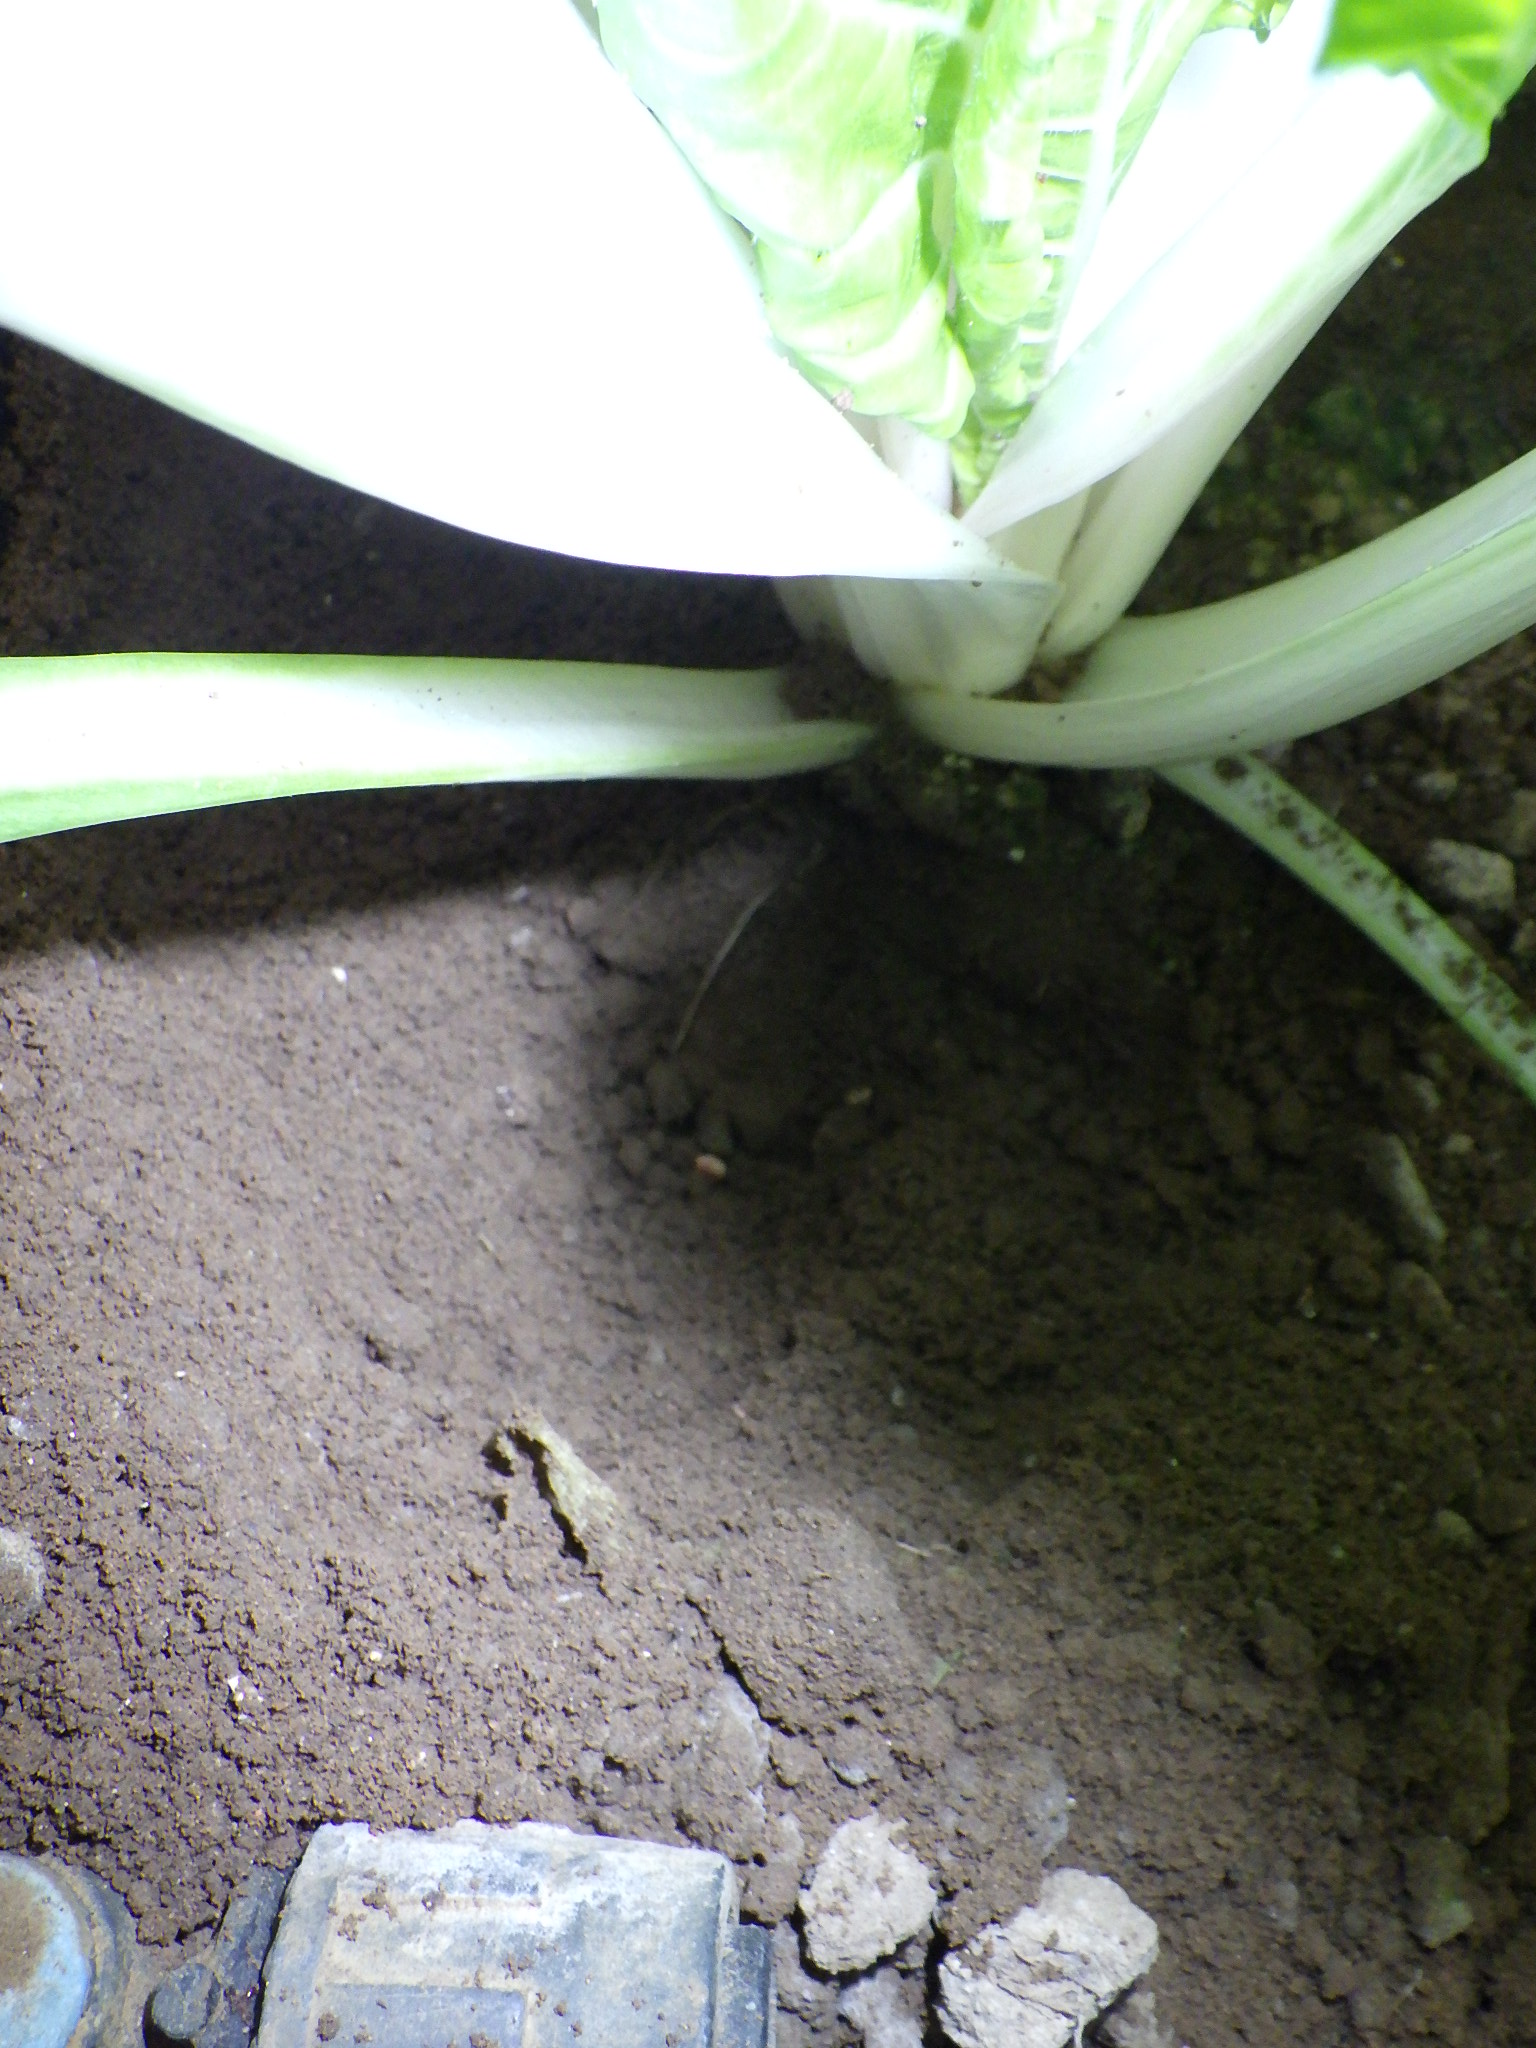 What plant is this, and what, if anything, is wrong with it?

chard, healthy
